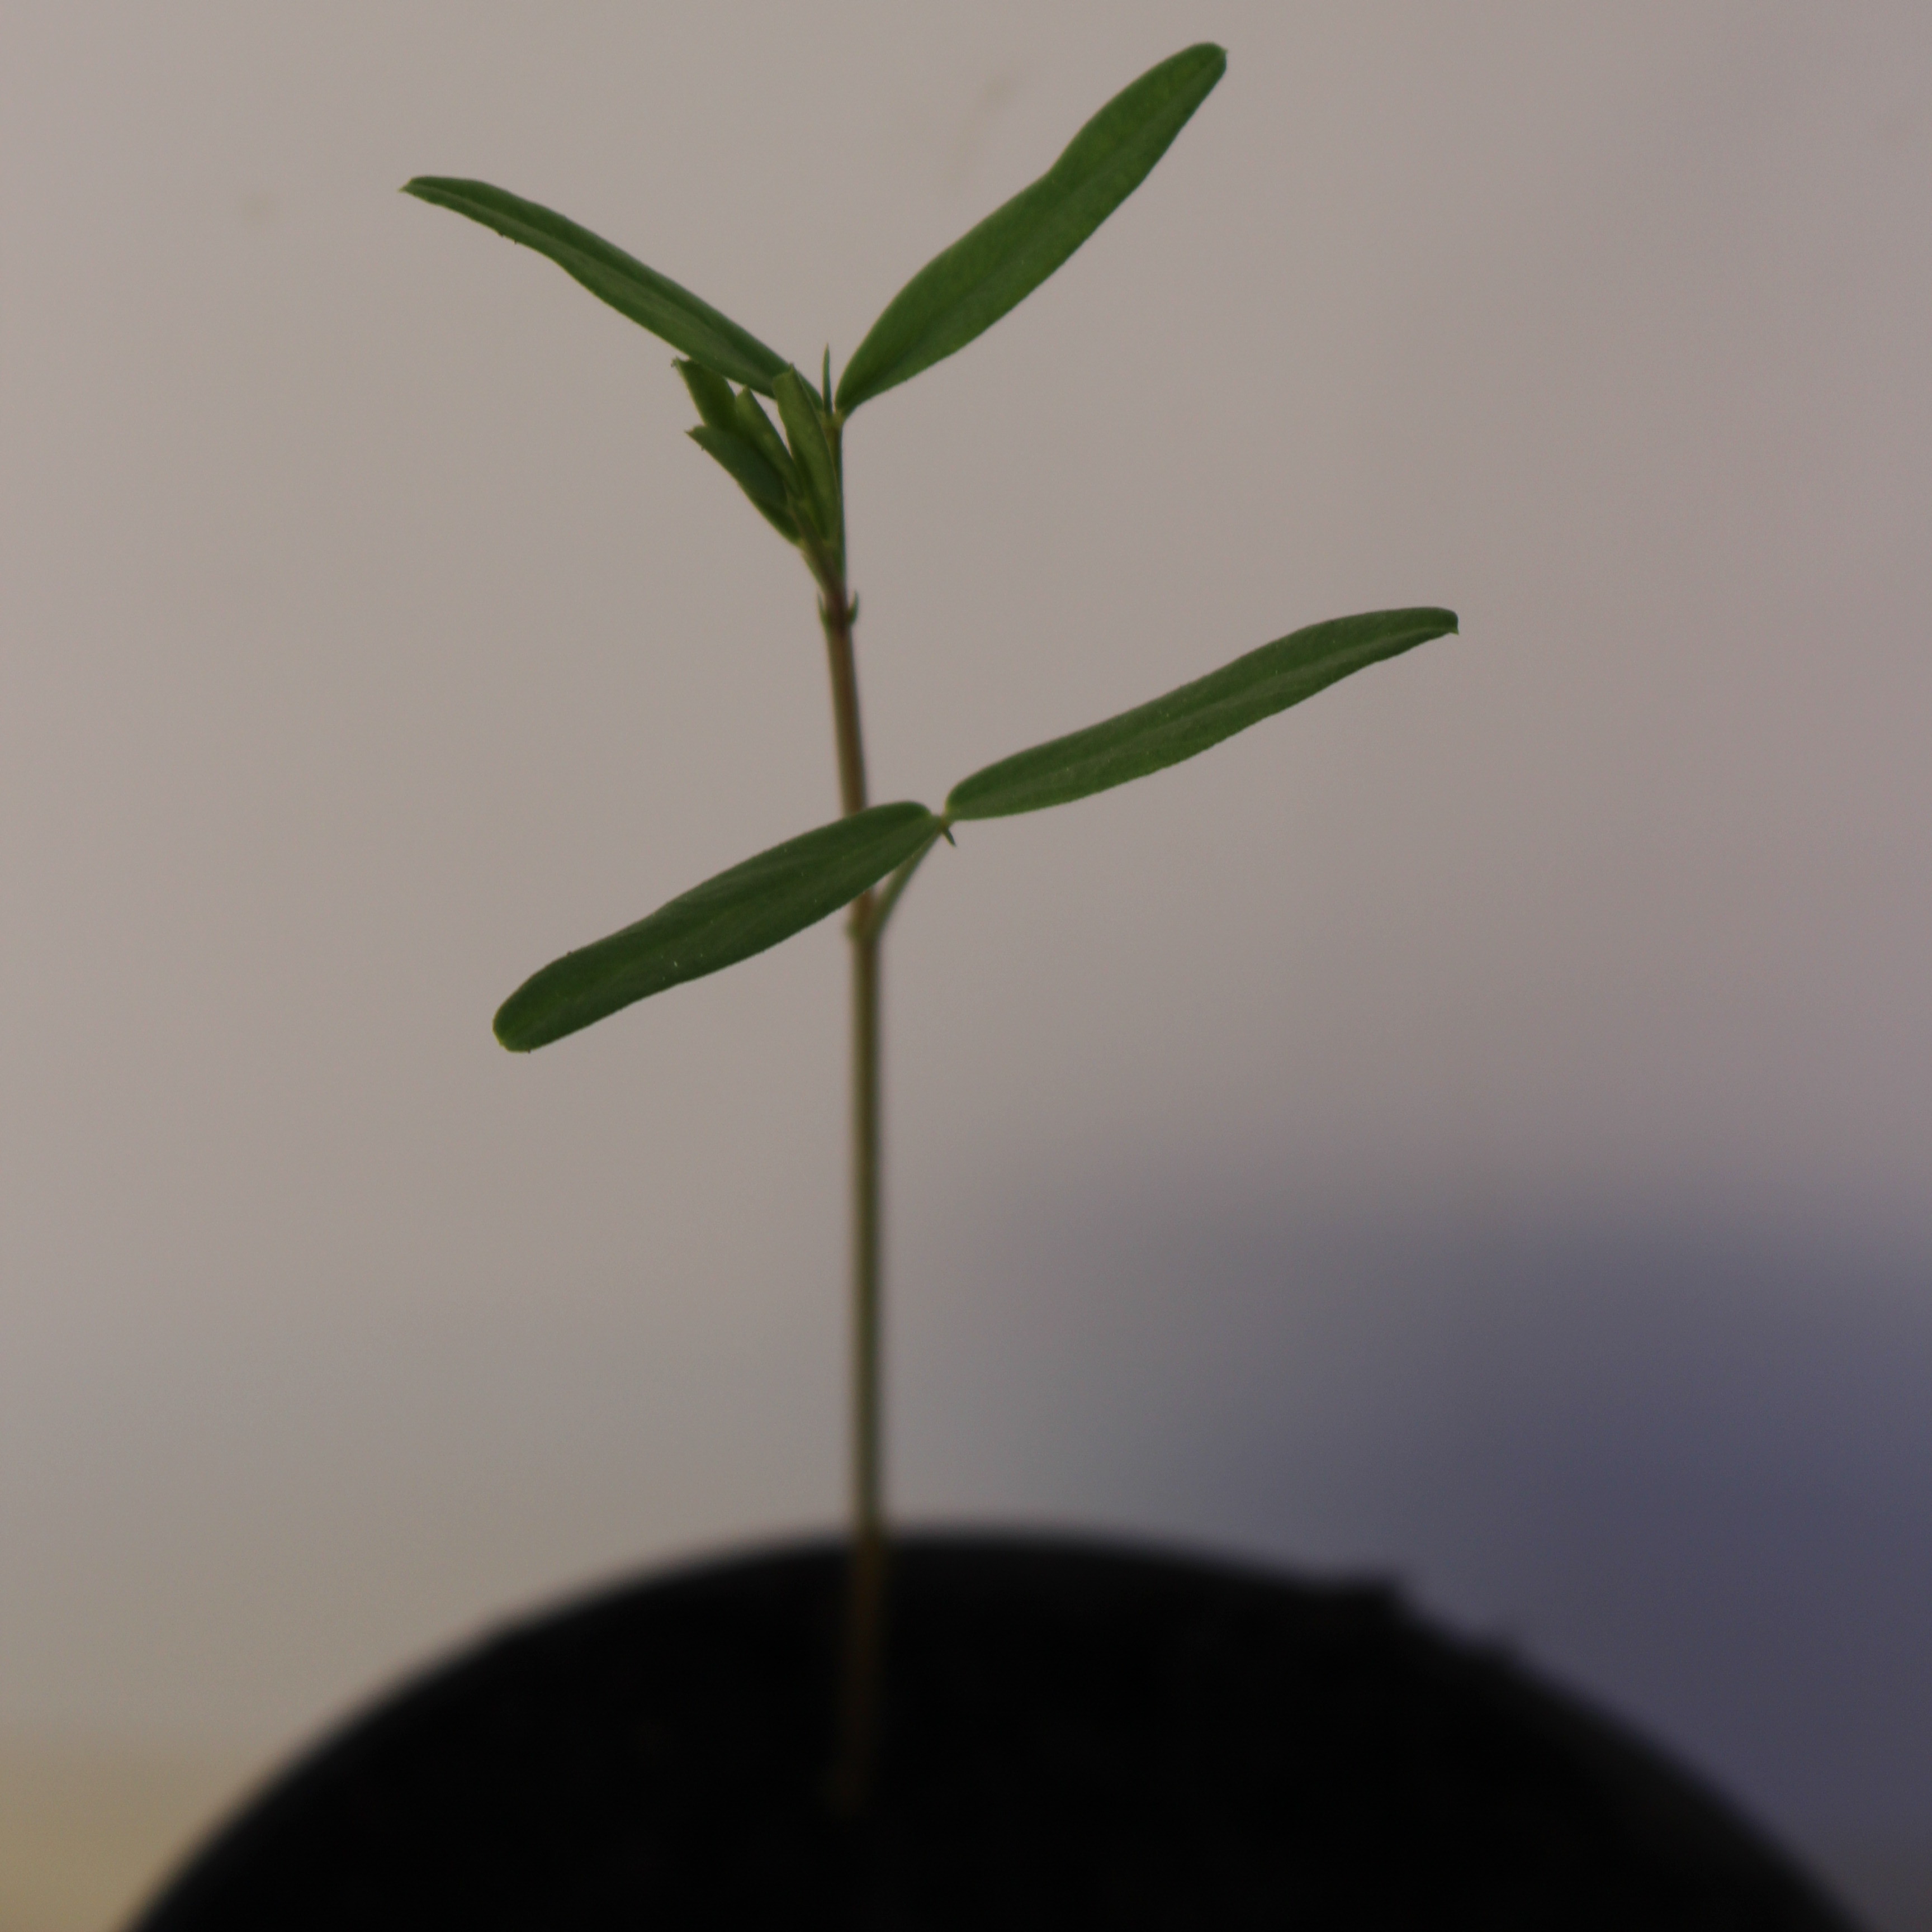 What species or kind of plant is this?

Vicia sativa
